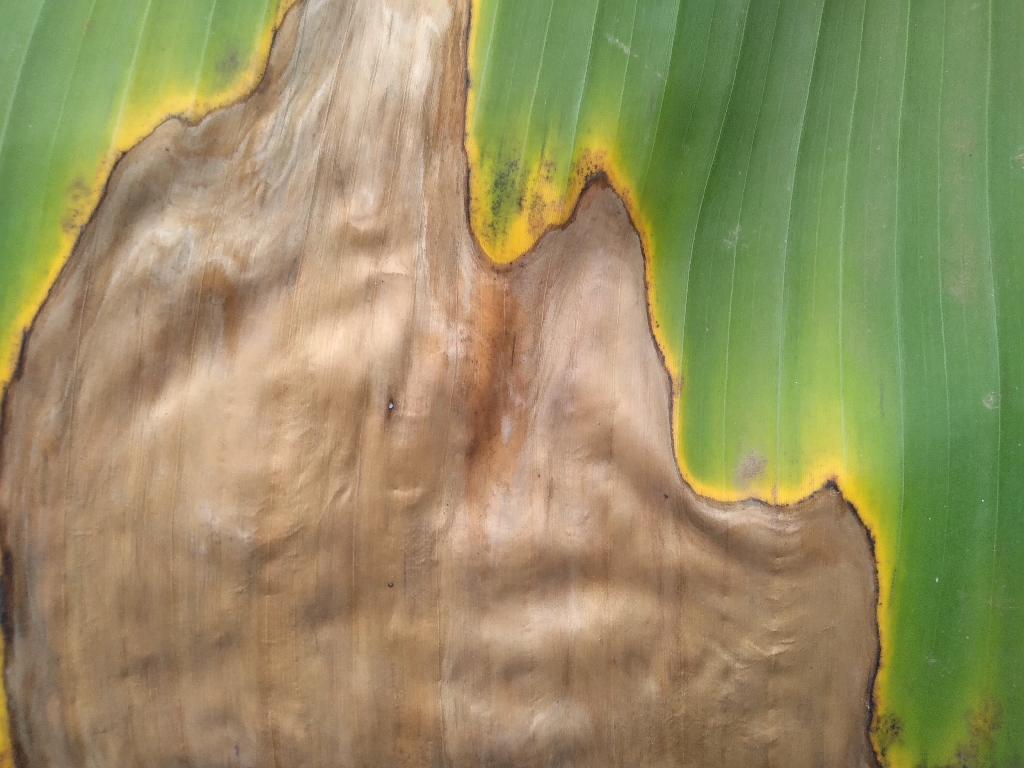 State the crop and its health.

banana, black sigatoka
